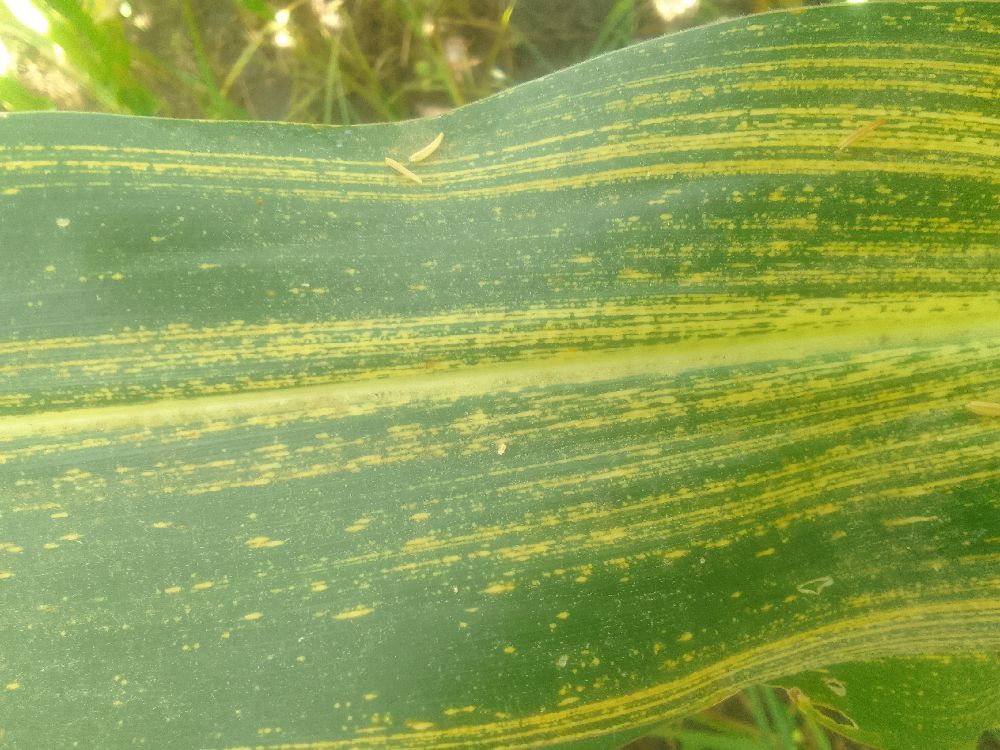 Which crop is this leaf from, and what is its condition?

maize, maize streak virus
